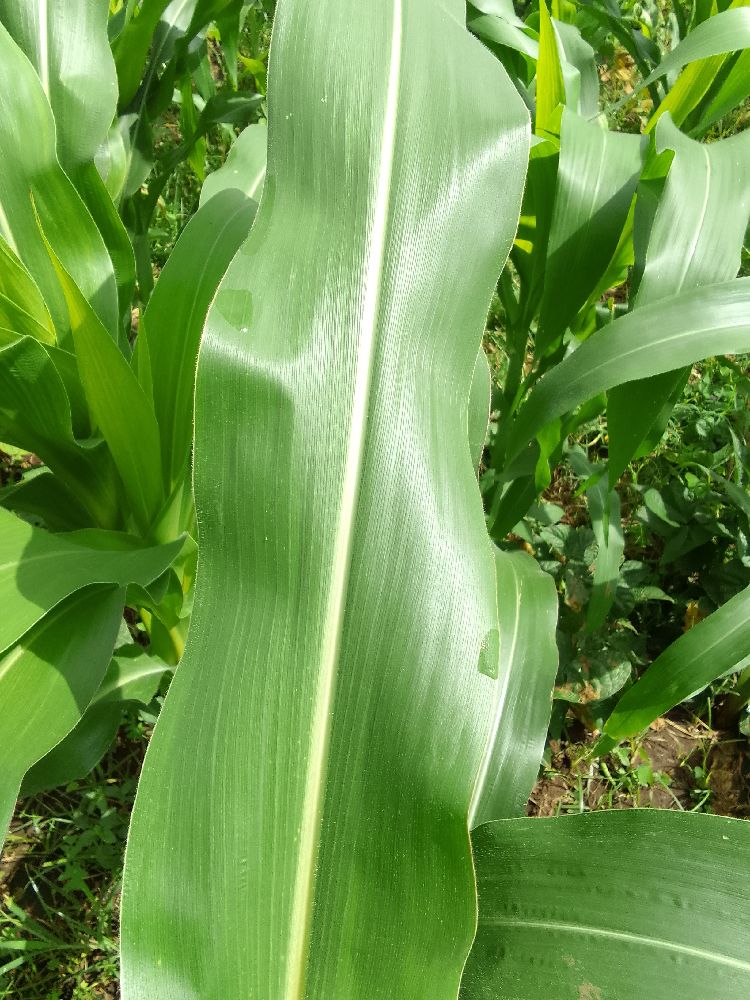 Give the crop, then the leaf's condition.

maize, healthy
